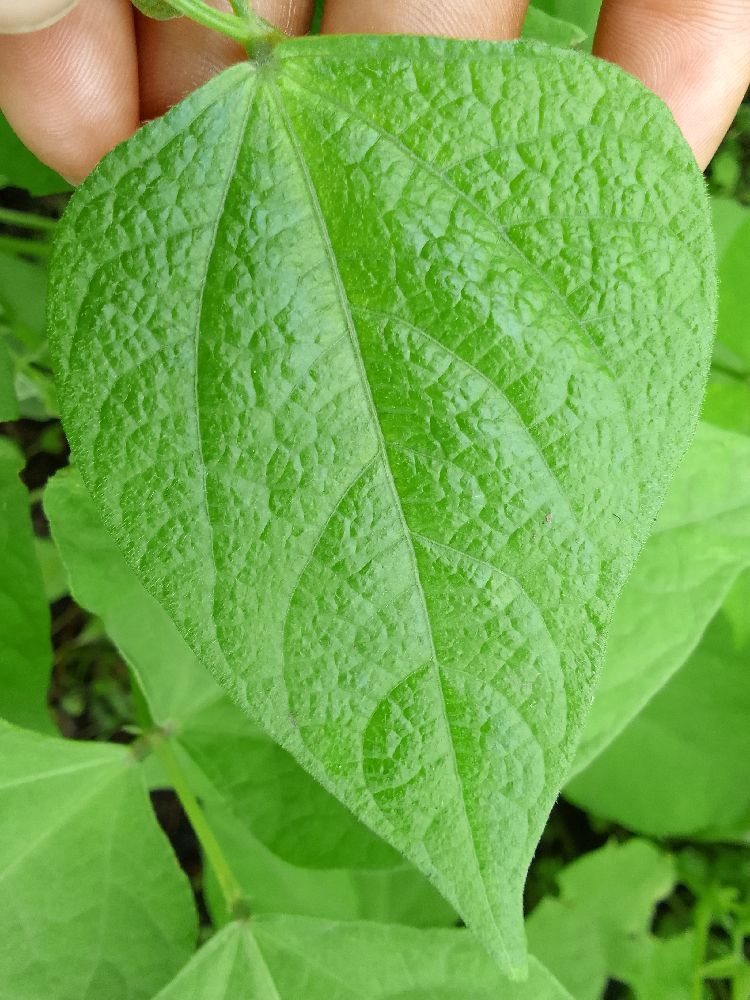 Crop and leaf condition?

common bean, healthy
